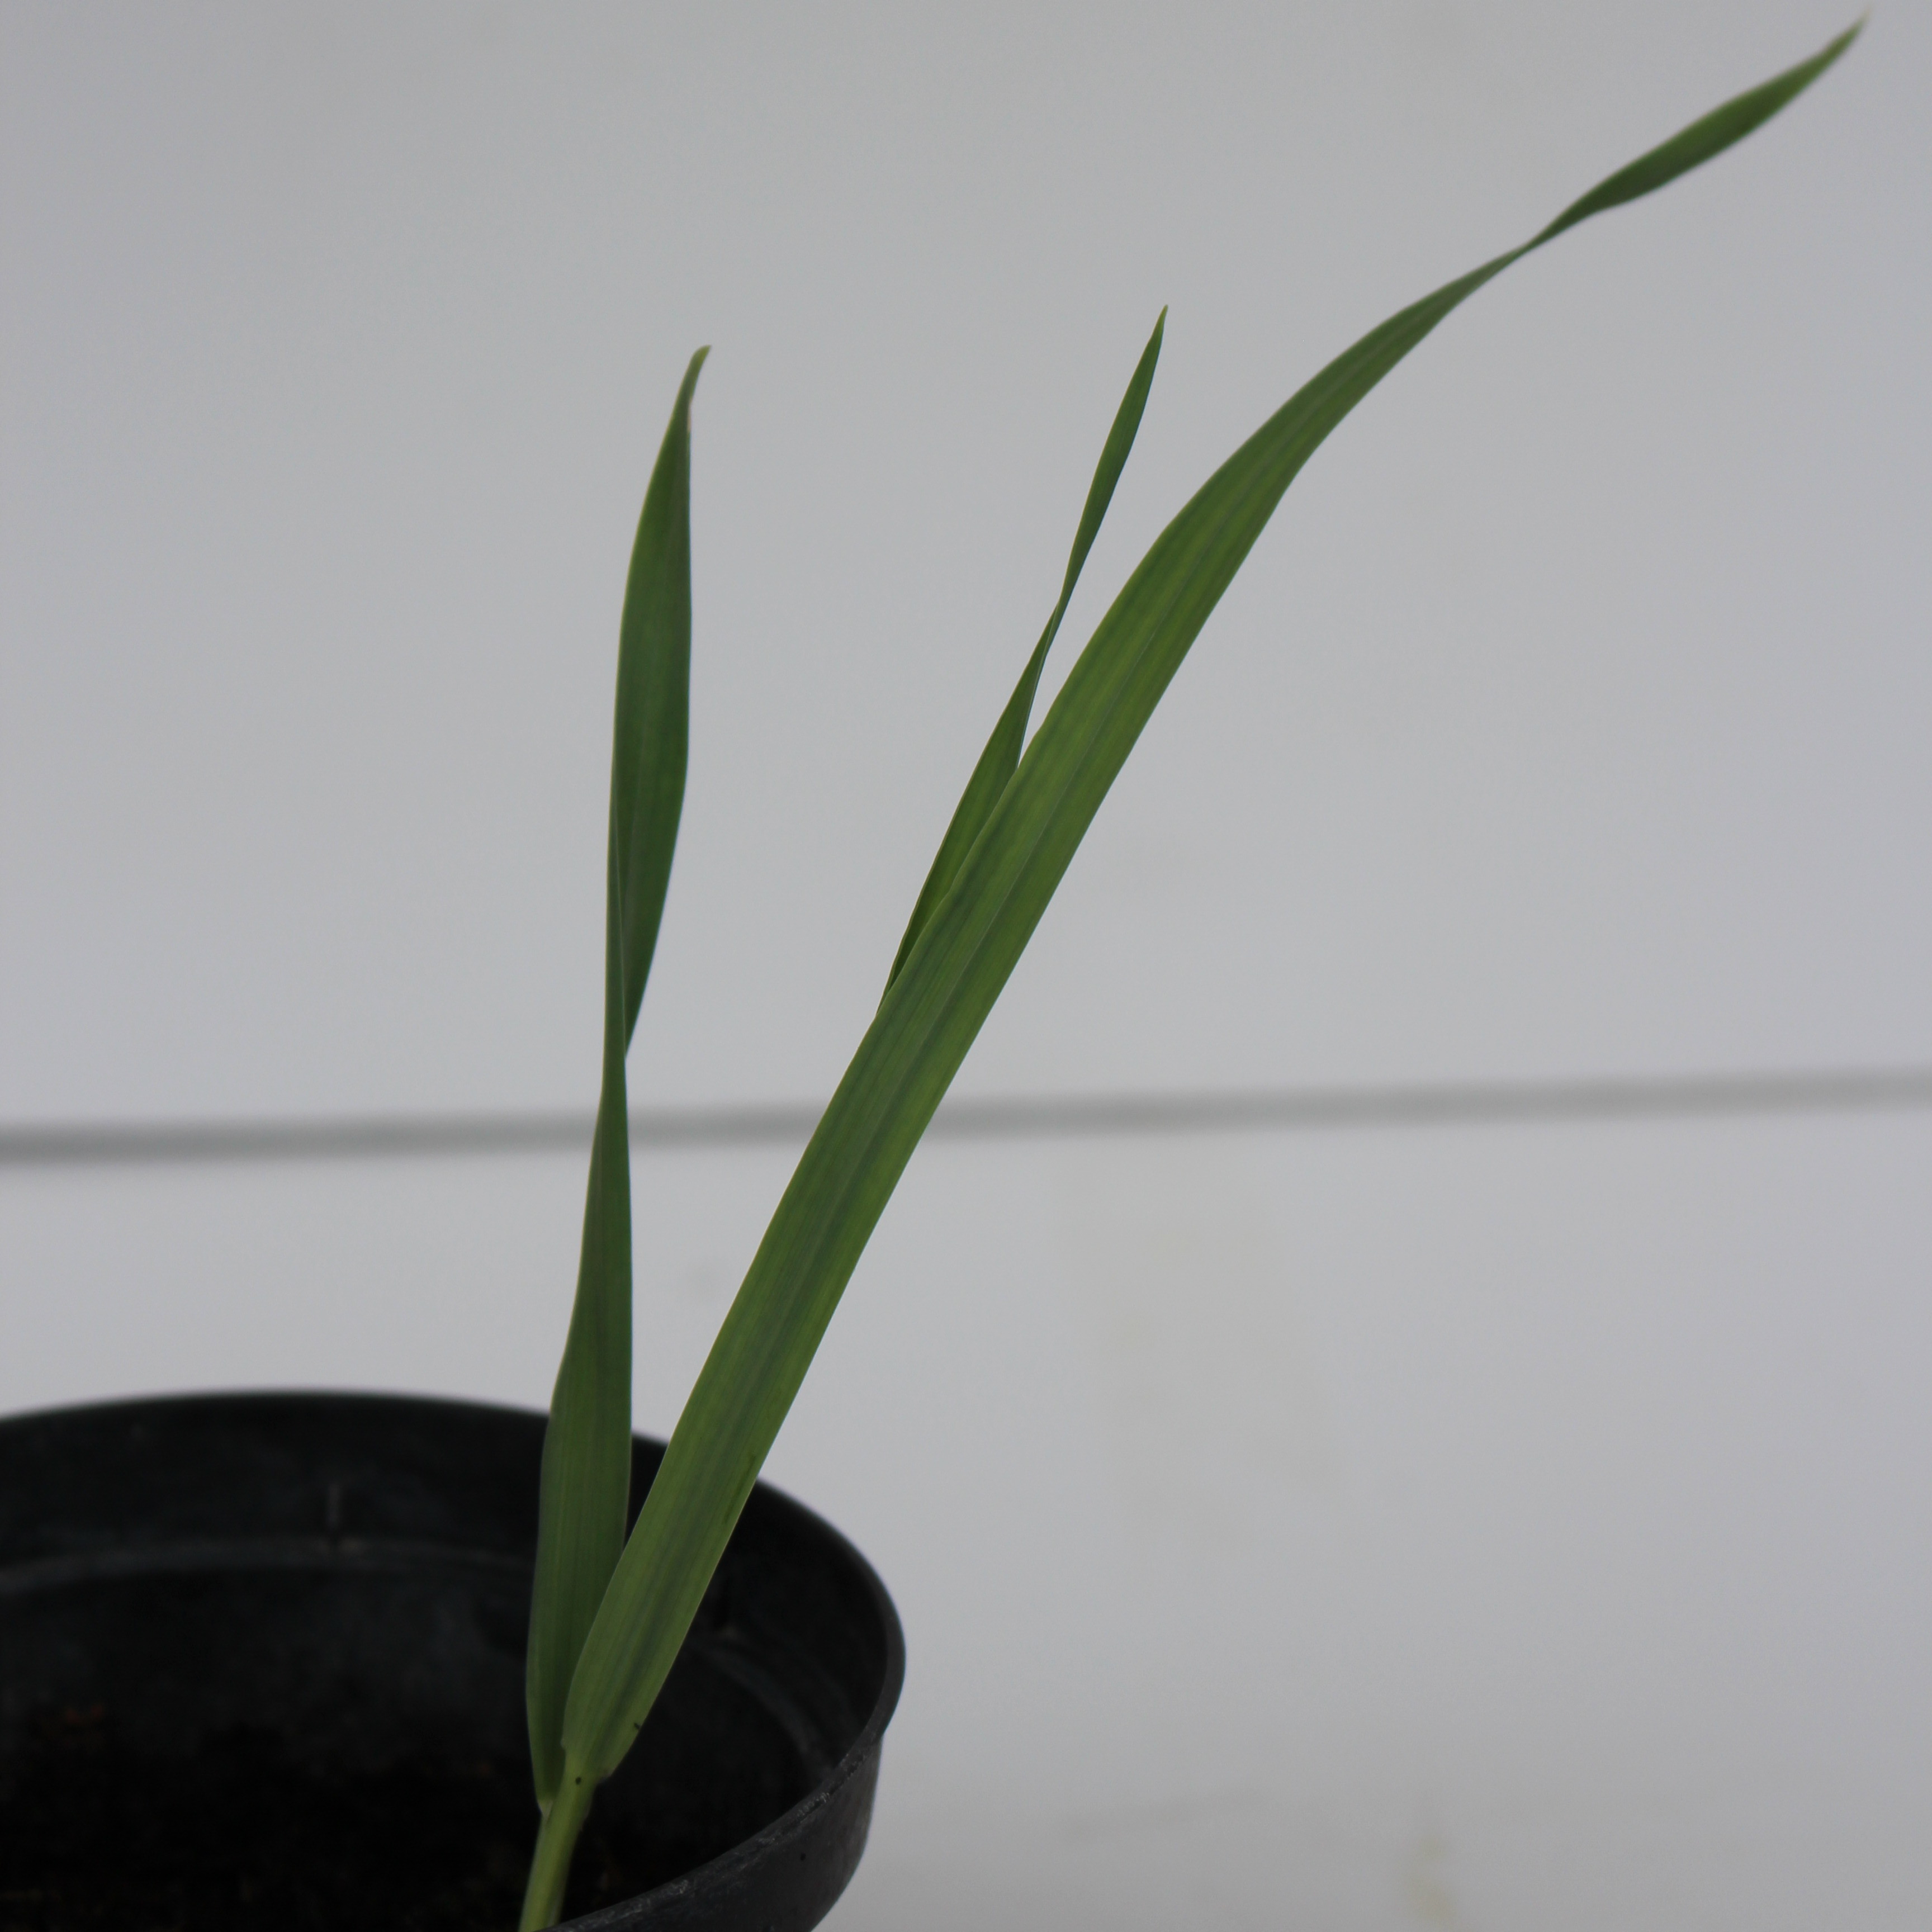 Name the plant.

Avena sterilis
